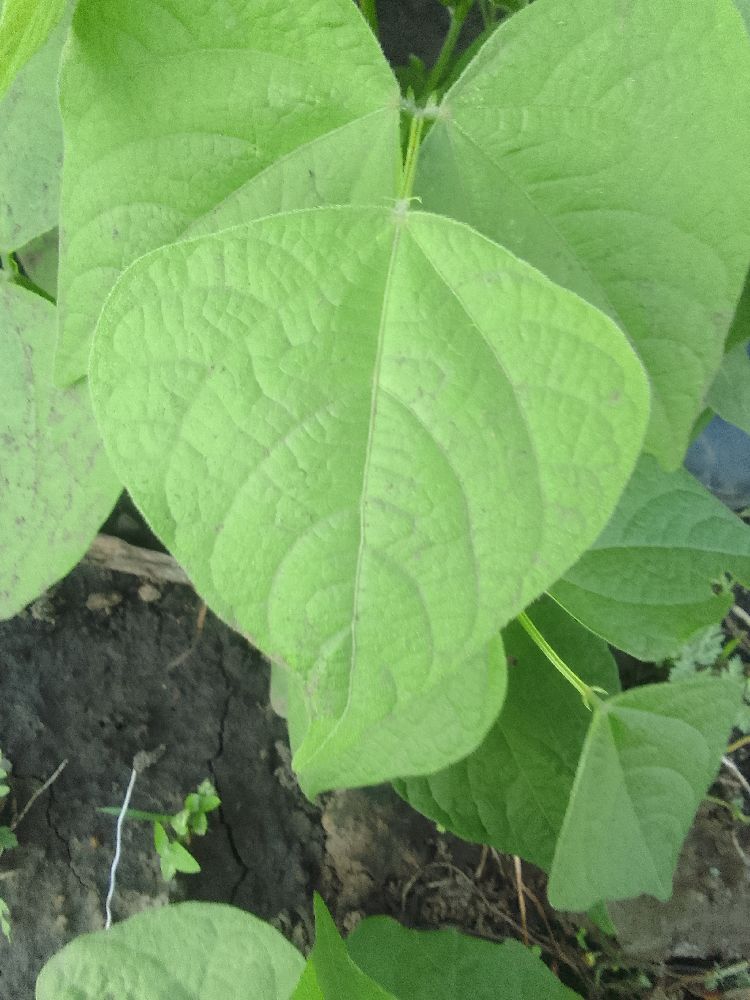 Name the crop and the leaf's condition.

common bean, healthy
